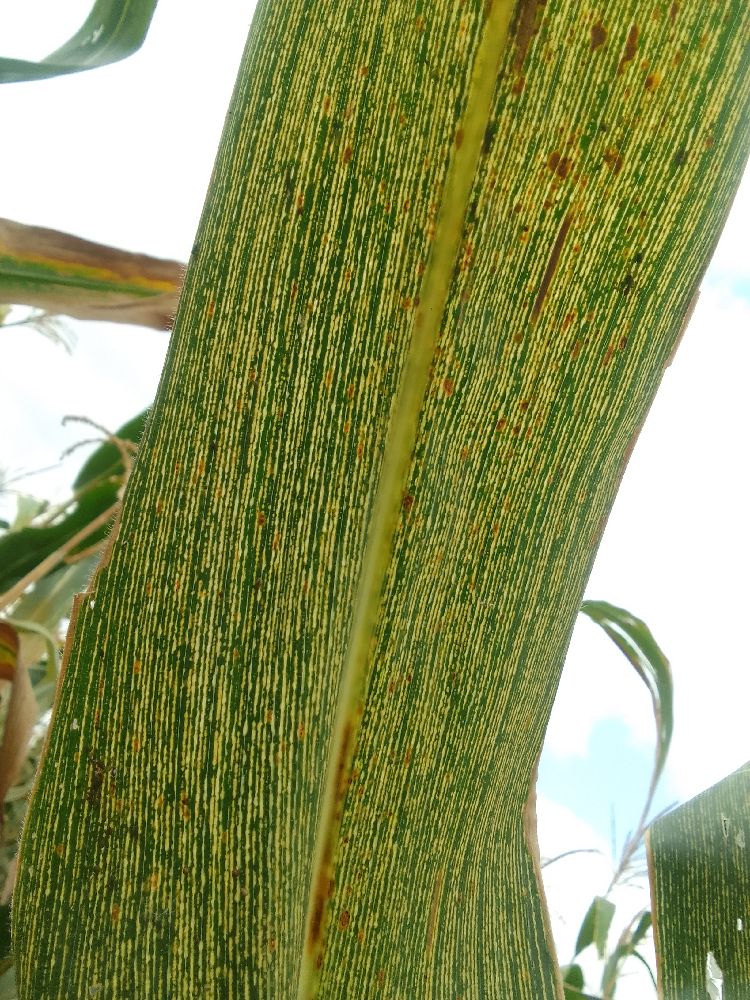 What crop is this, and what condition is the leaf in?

maize, maize streak virus
